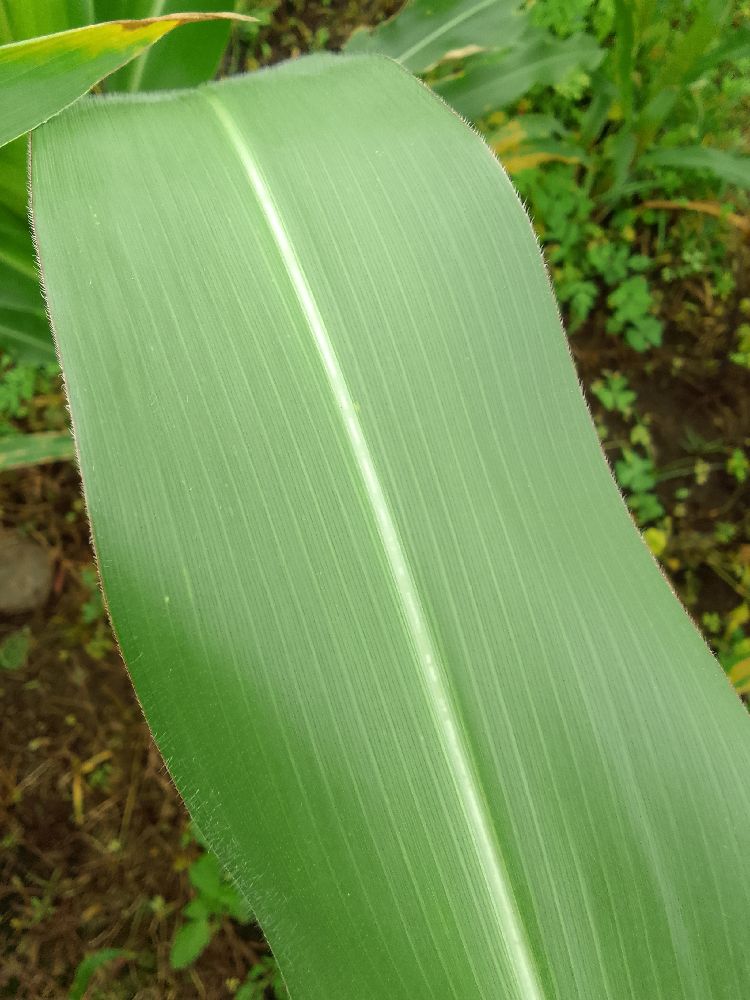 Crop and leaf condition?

maize, healthy
